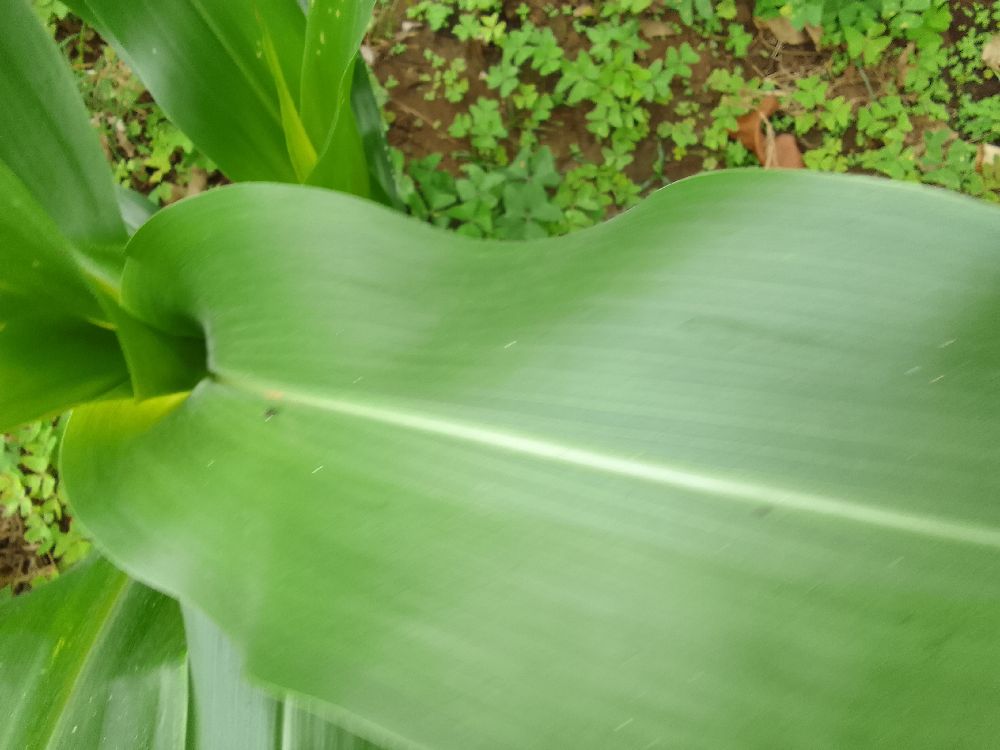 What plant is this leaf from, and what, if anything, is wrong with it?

maize, healthy
